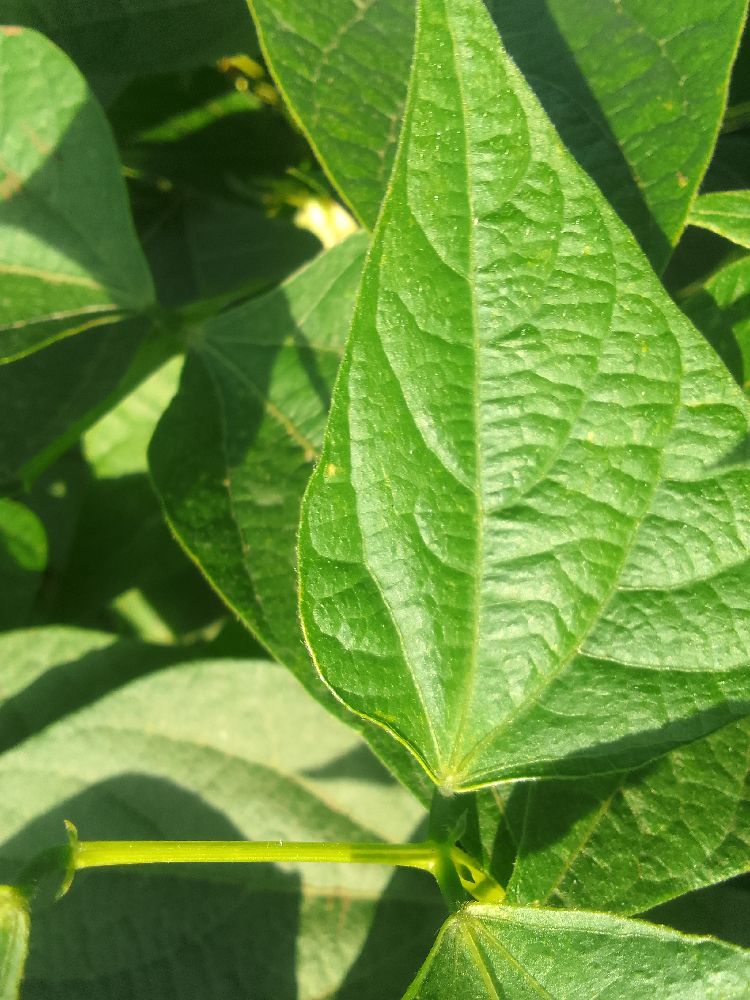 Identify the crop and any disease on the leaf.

common bean, healthy
